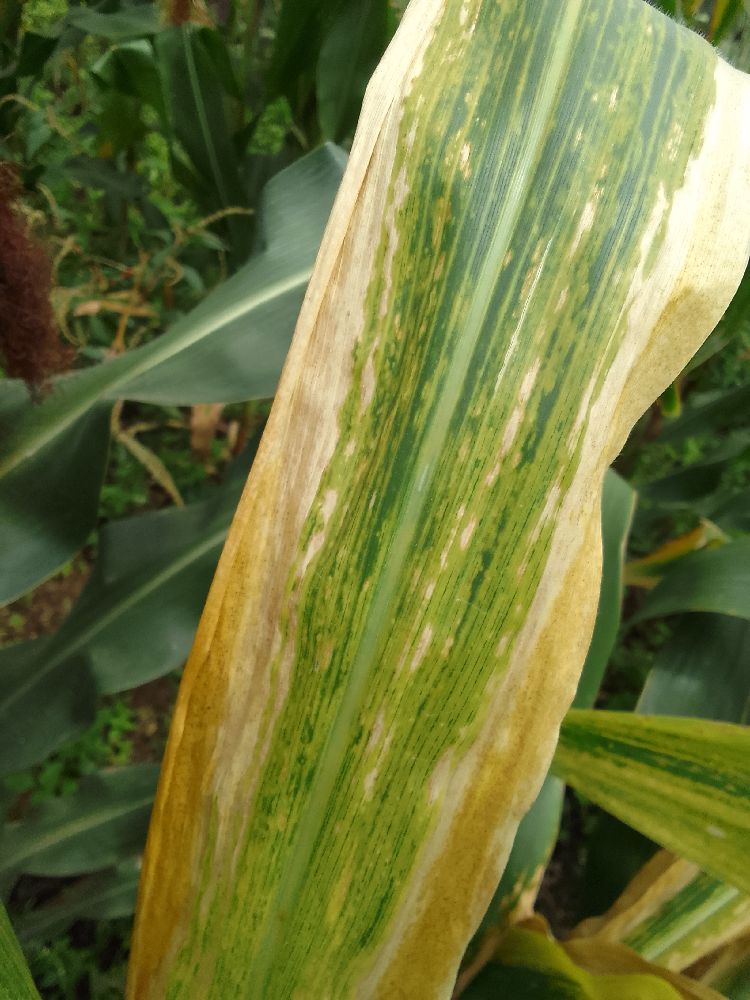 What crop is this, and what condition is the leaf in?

maize, maize lethal necrosis
